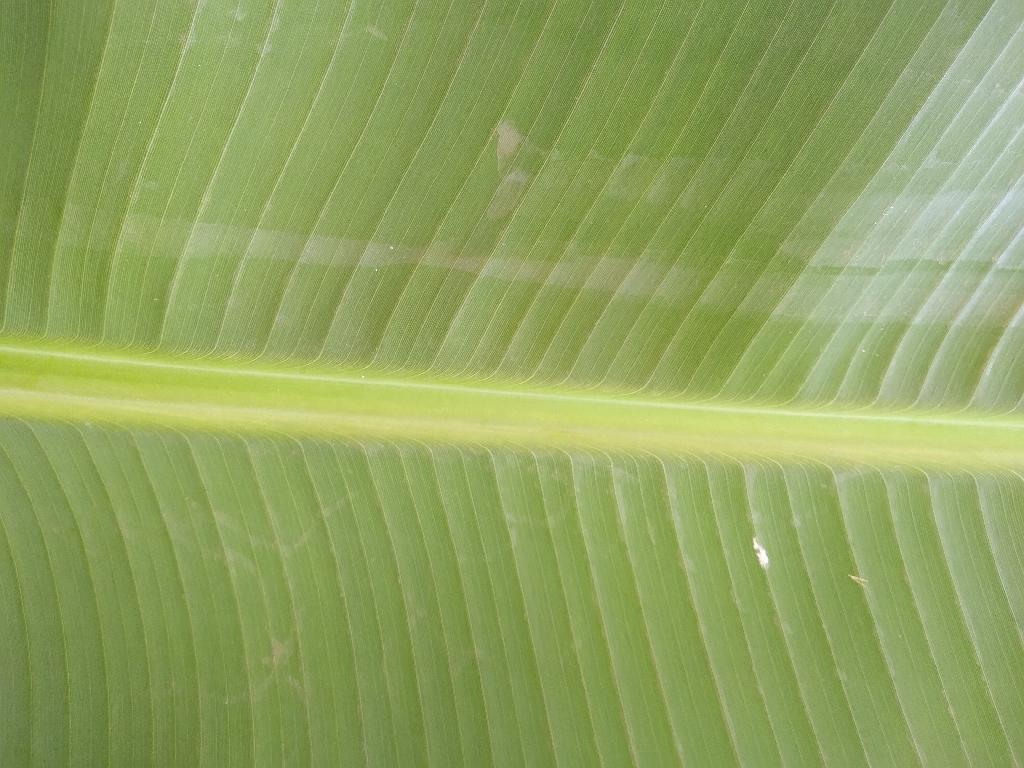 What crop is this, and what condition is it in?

banana, healthy
